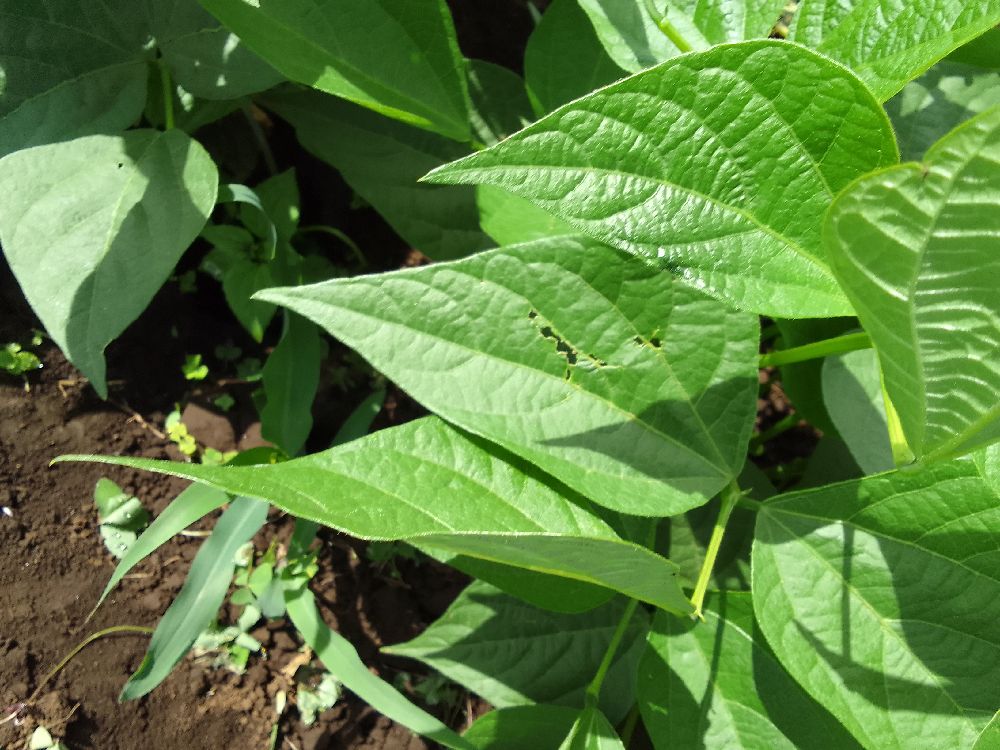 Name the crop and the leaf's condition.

common bean, healthy
